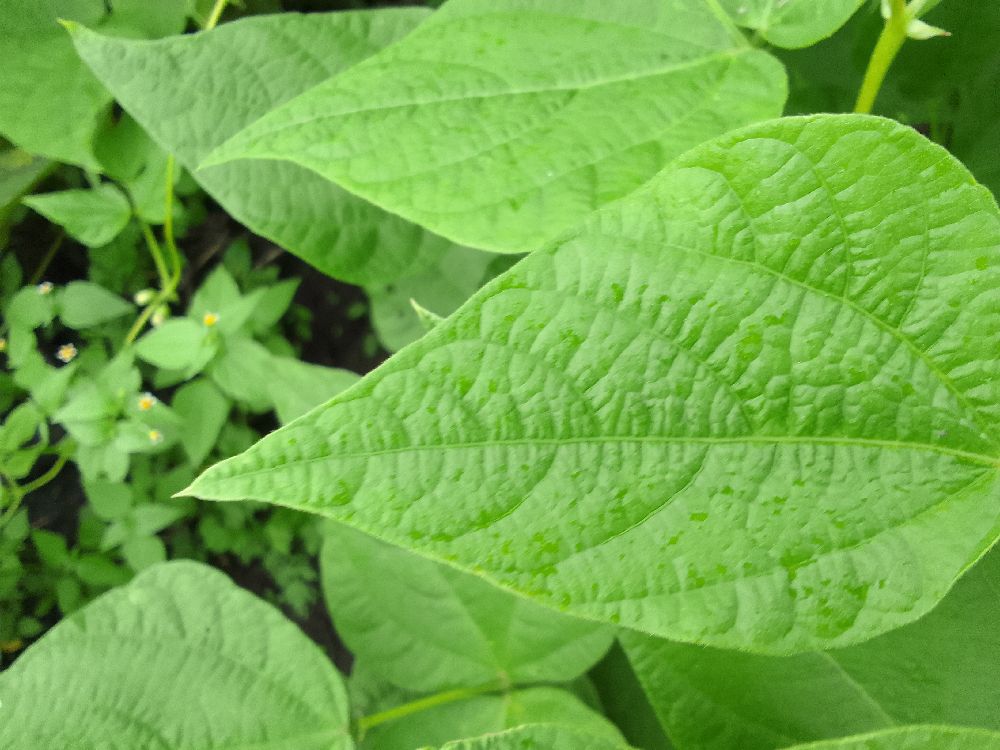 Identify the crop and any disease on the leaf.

common bean, healthy
